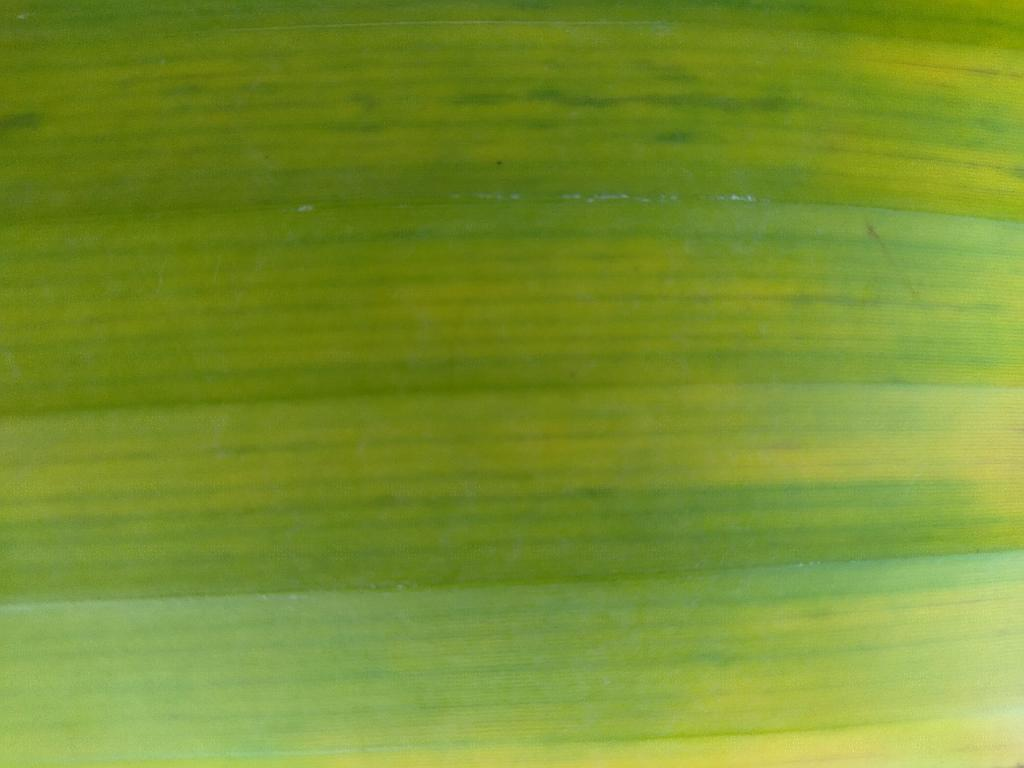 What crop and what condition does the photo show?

banana, fusarium wilt race 1
